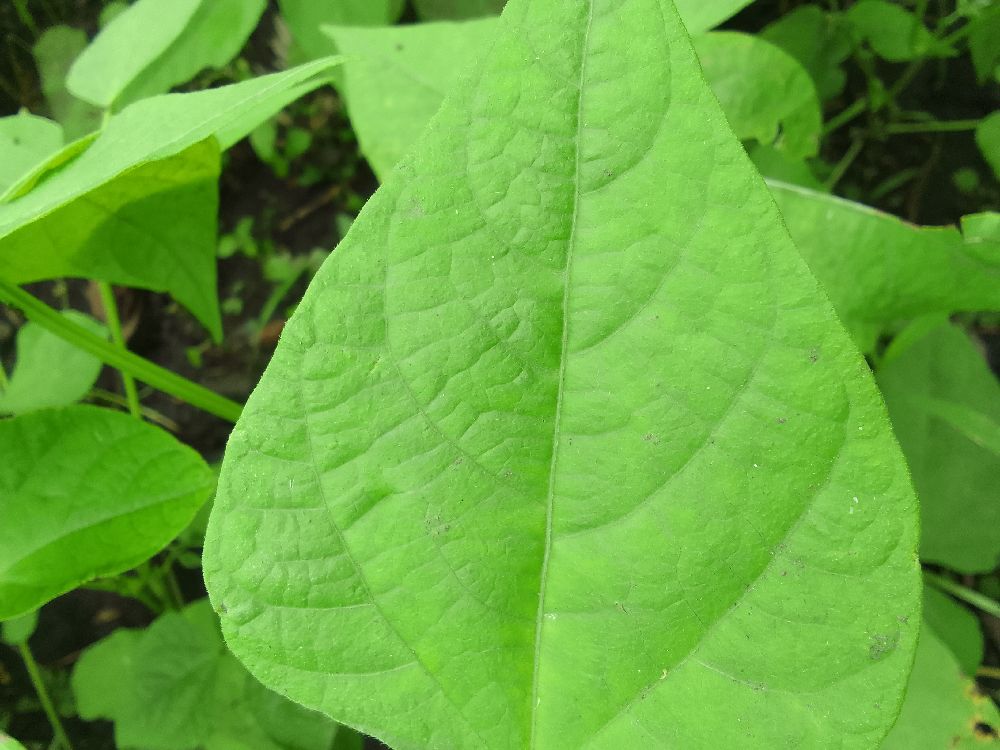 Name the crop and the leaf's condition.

common bean, healthy
